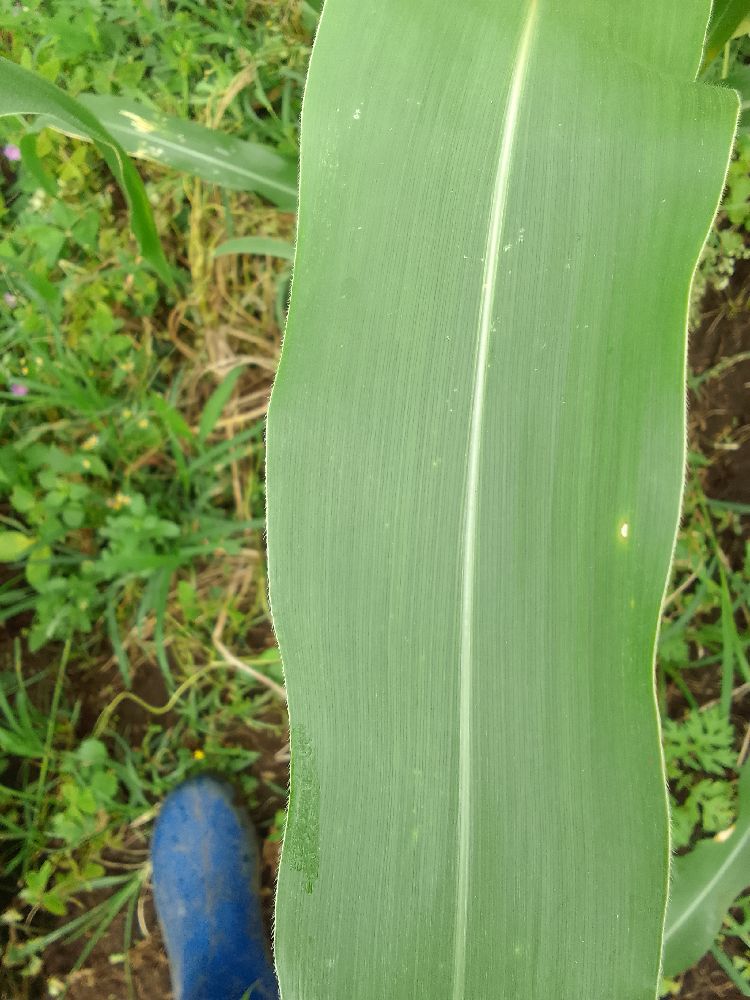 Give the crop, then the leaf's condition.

maize, healthy
